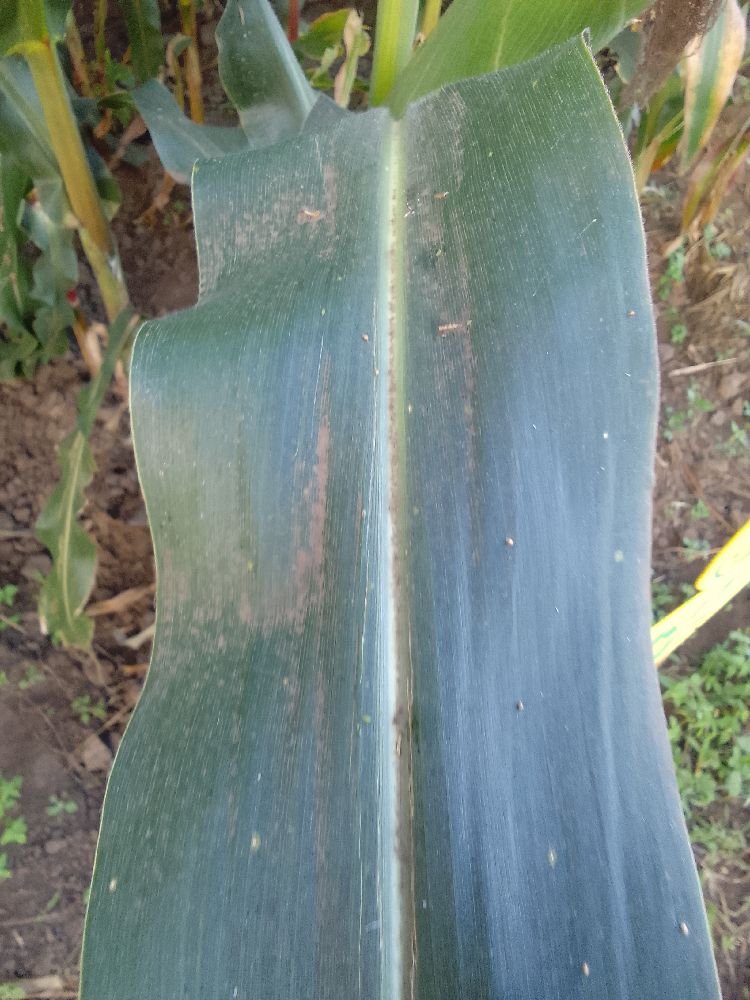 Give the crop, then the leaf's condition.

maize, healthy
